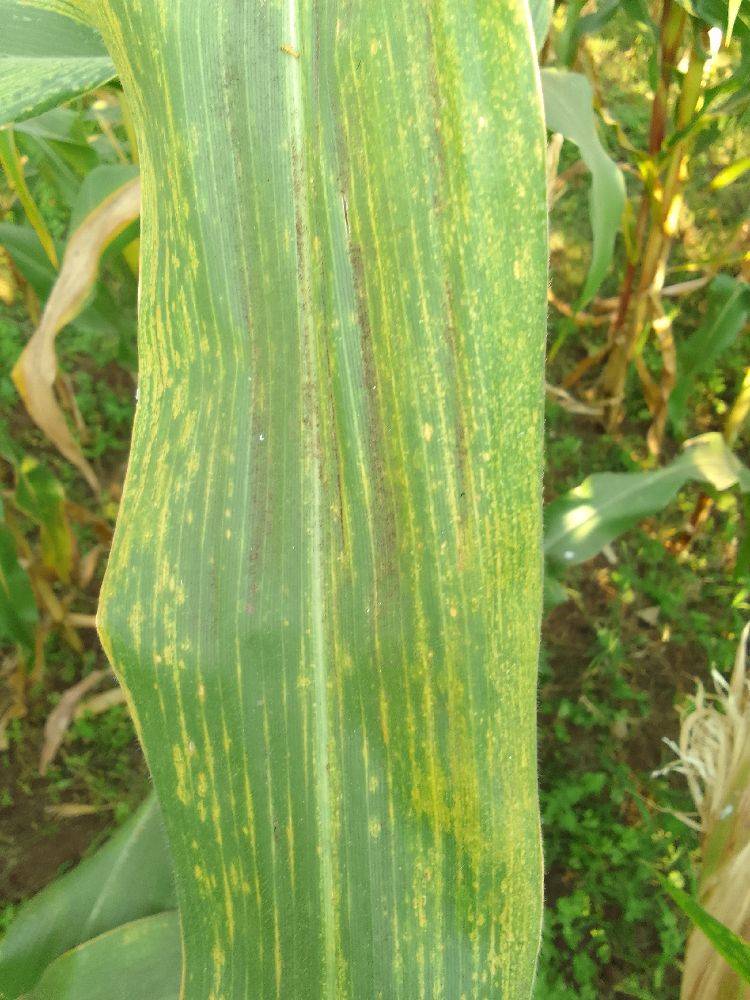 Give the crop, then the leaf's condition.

maize, maize lethal necrosis
